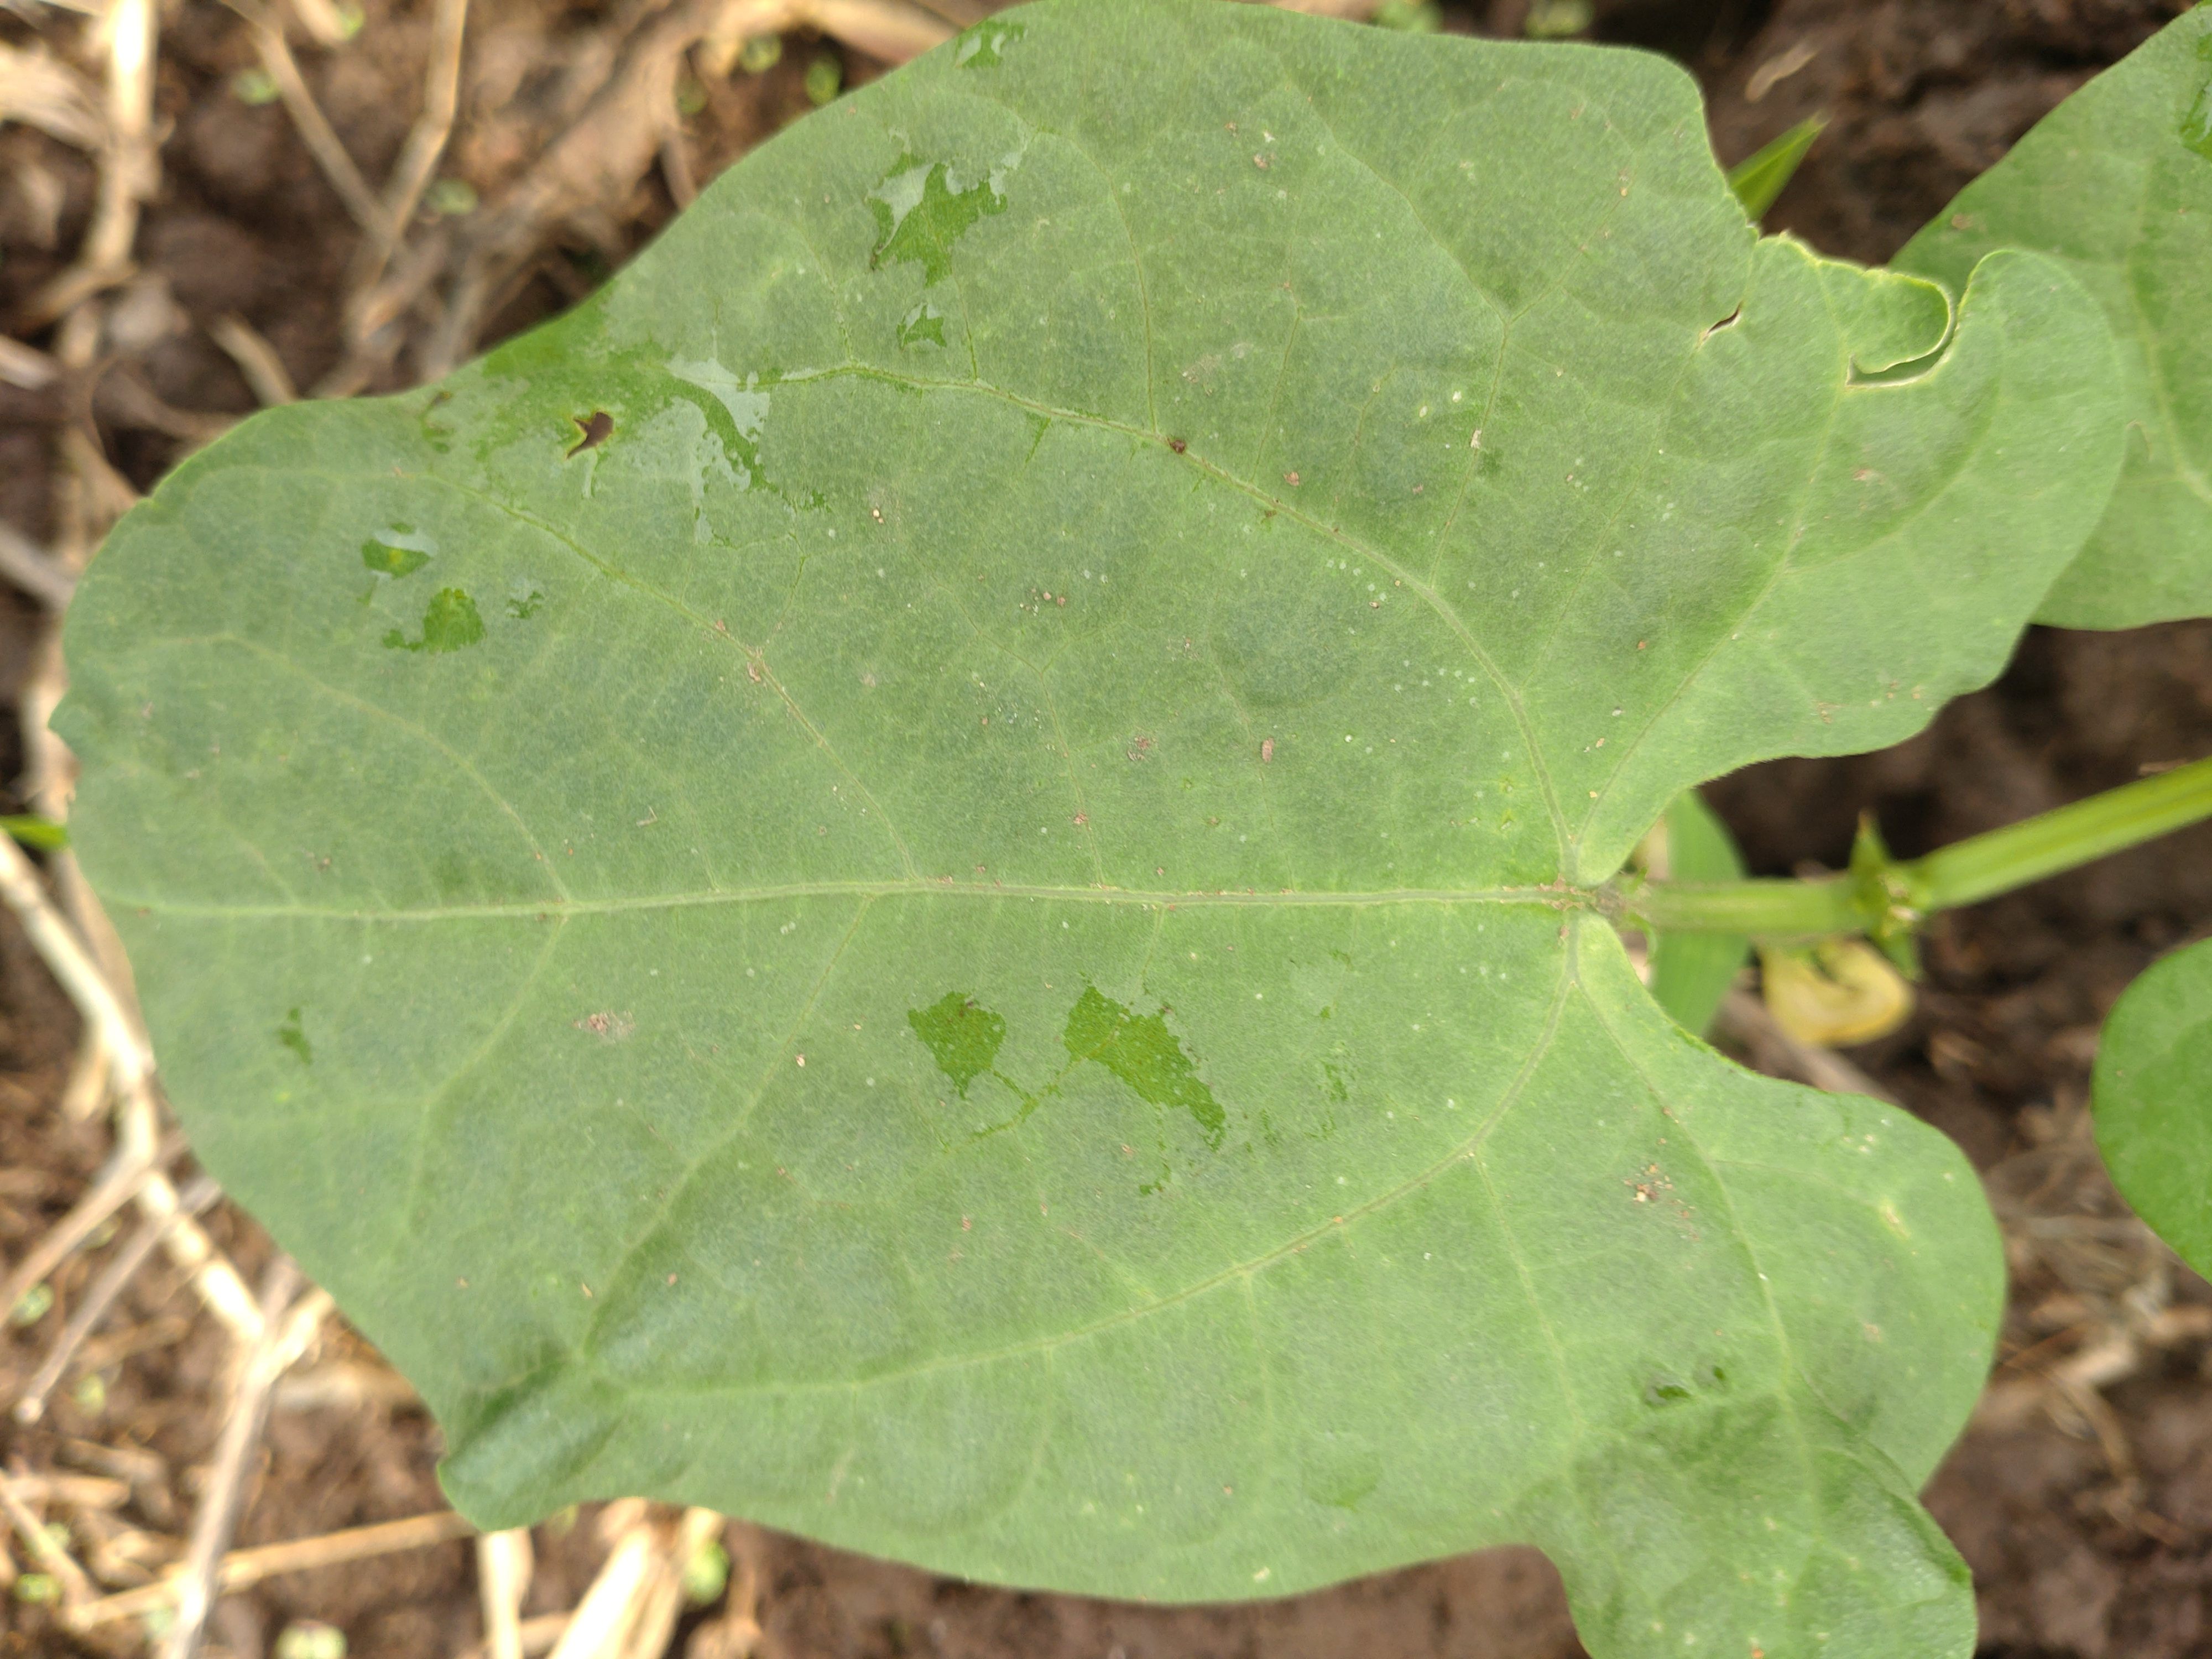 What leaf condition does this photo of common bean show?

healthy
